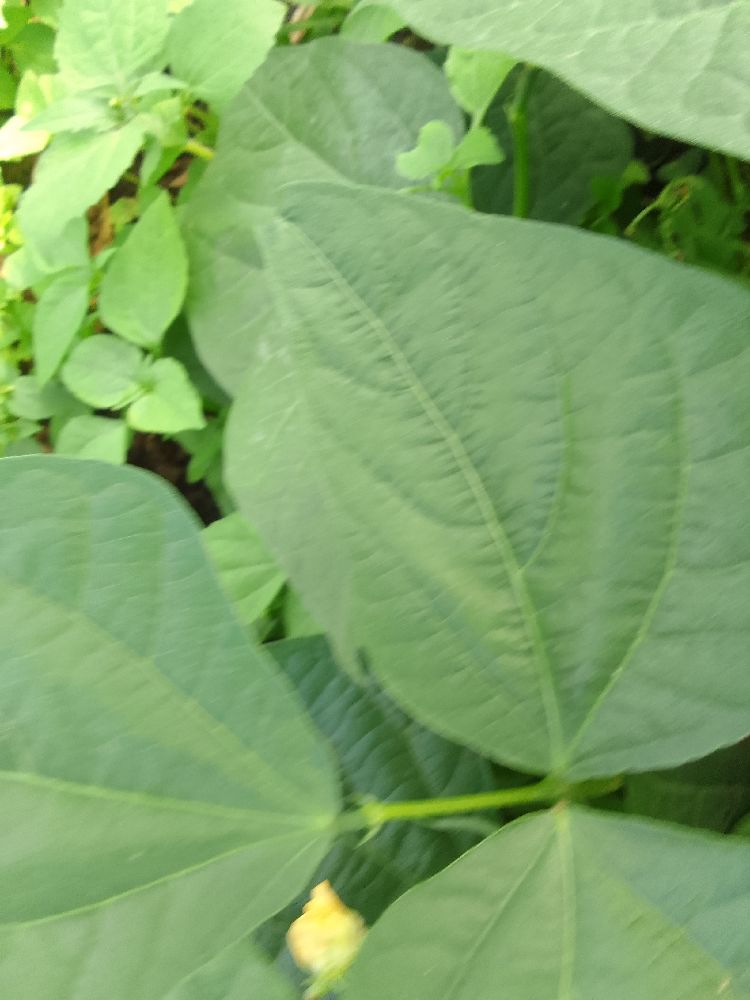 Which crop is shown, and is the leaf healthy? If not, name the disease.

common bean, healthy
